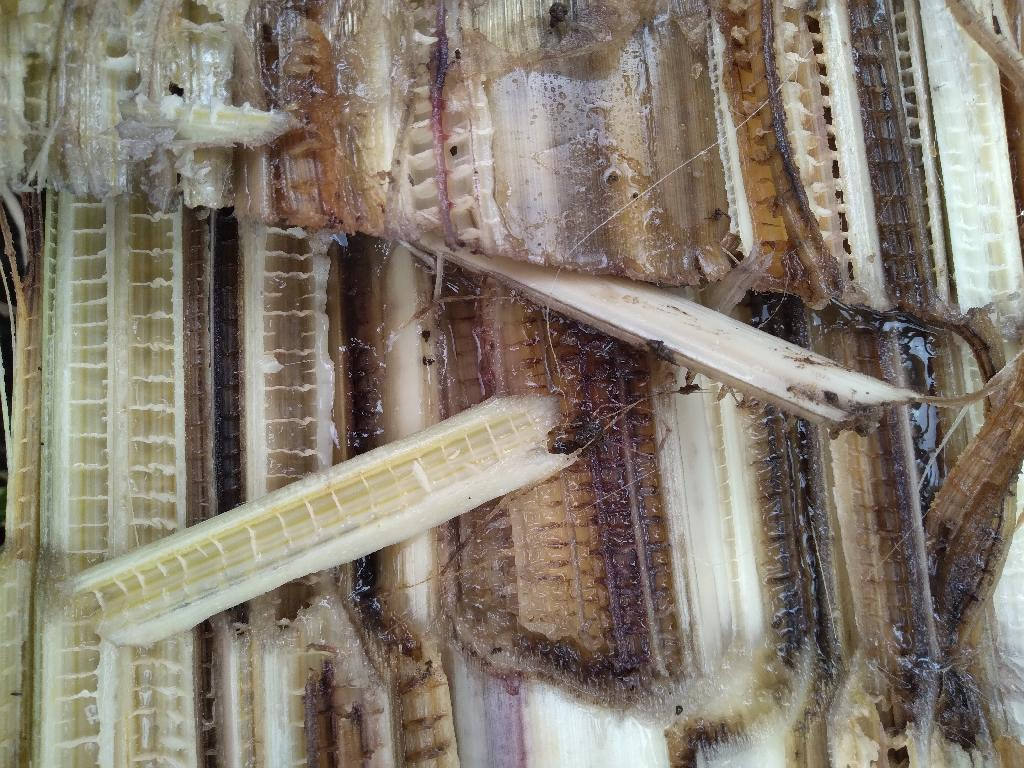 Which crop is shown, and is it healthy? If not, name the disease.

banana, fusarium wilt race 1
